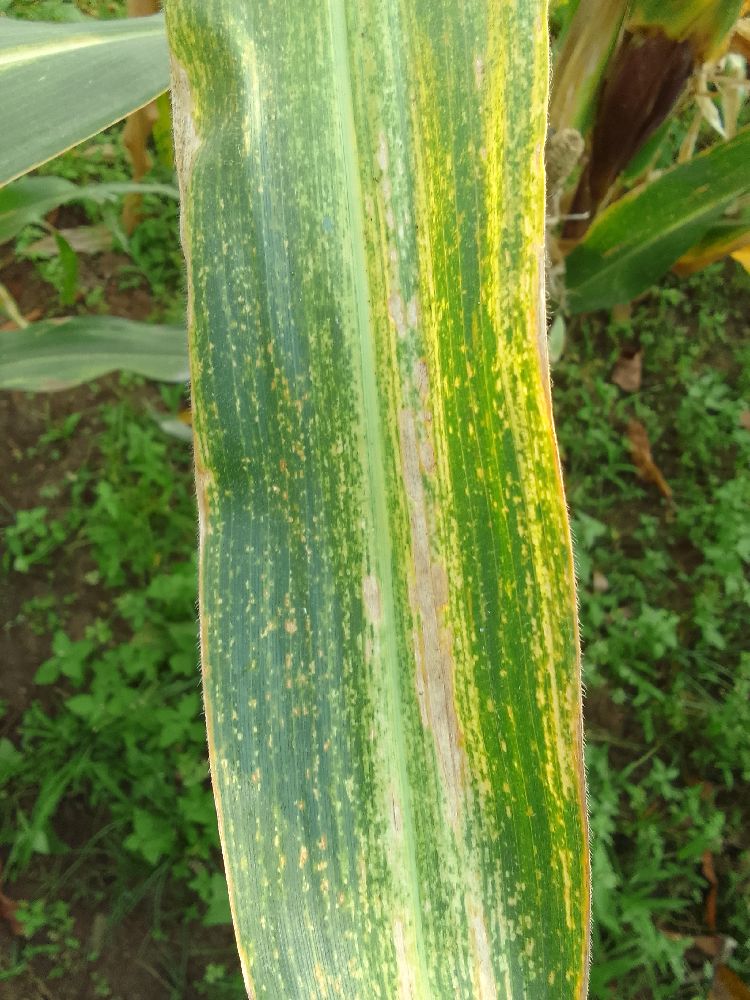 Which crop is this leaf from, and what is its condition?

maize, maize lethal necrosis
